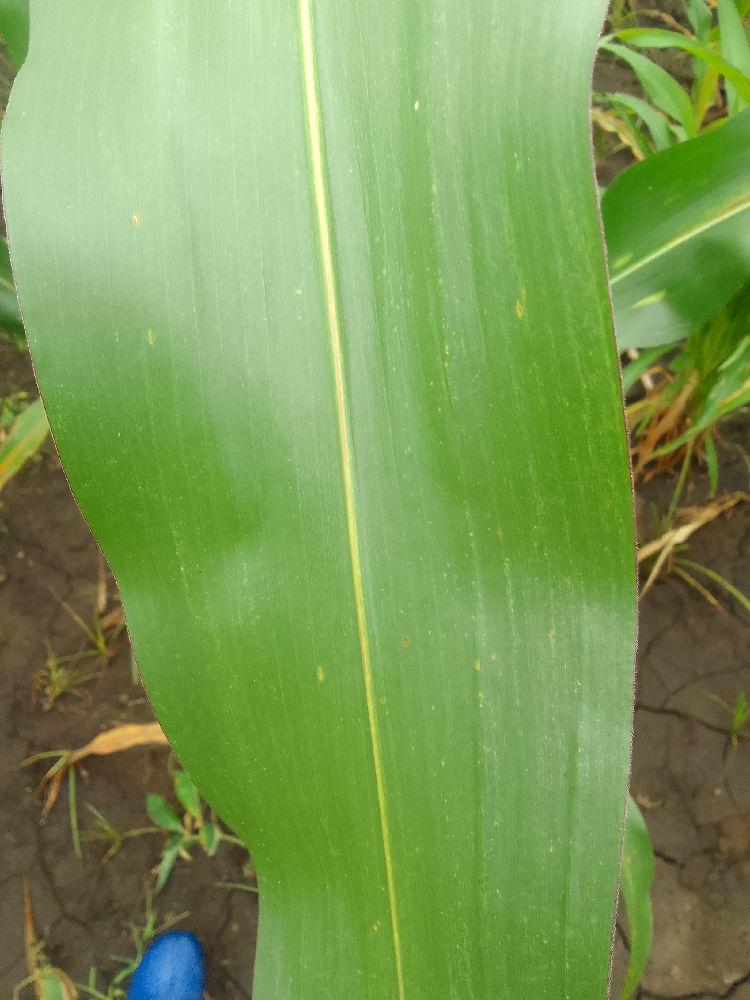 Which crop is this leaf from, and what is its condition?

maize, healthy
